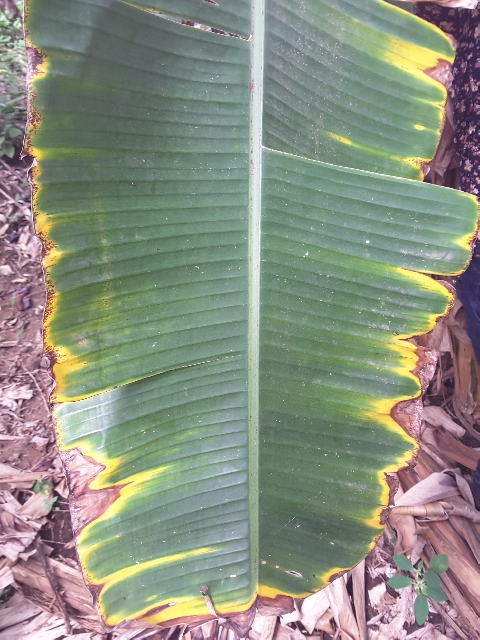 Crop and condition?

banana, fusarium wilt race 1
